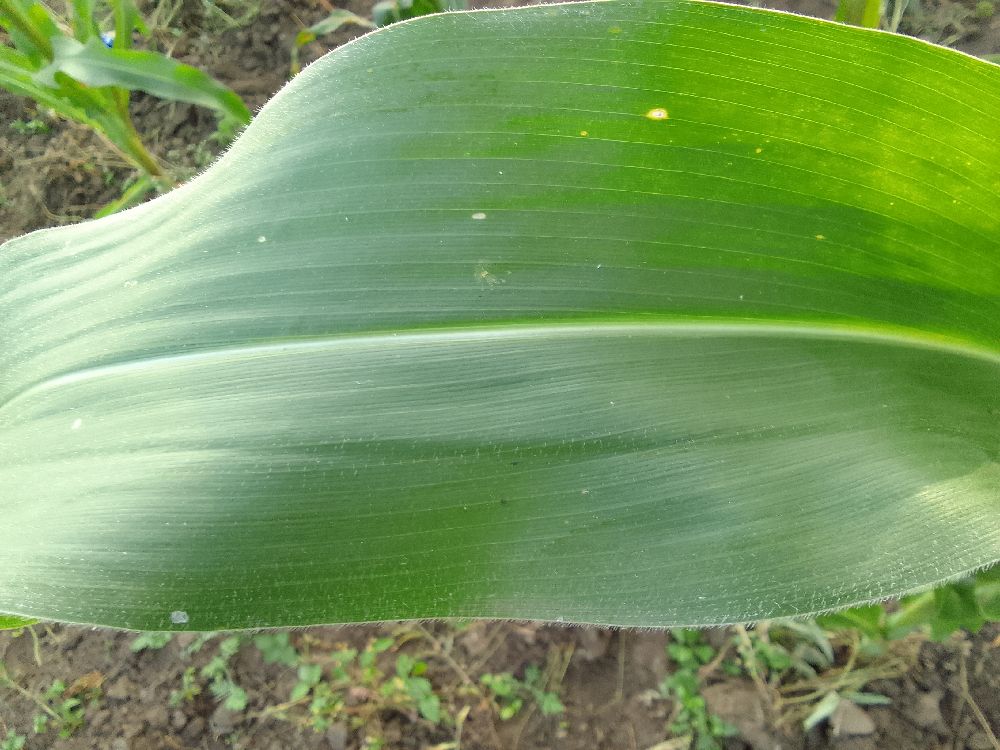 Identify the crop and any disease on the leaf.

maize, healthy
